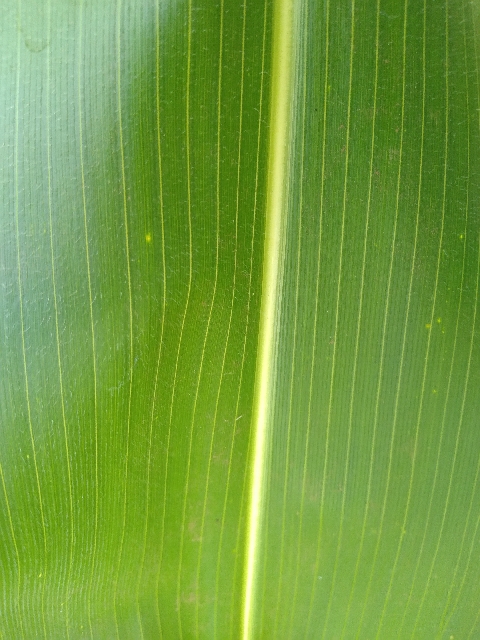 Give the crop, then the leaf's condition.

maize, healthy
